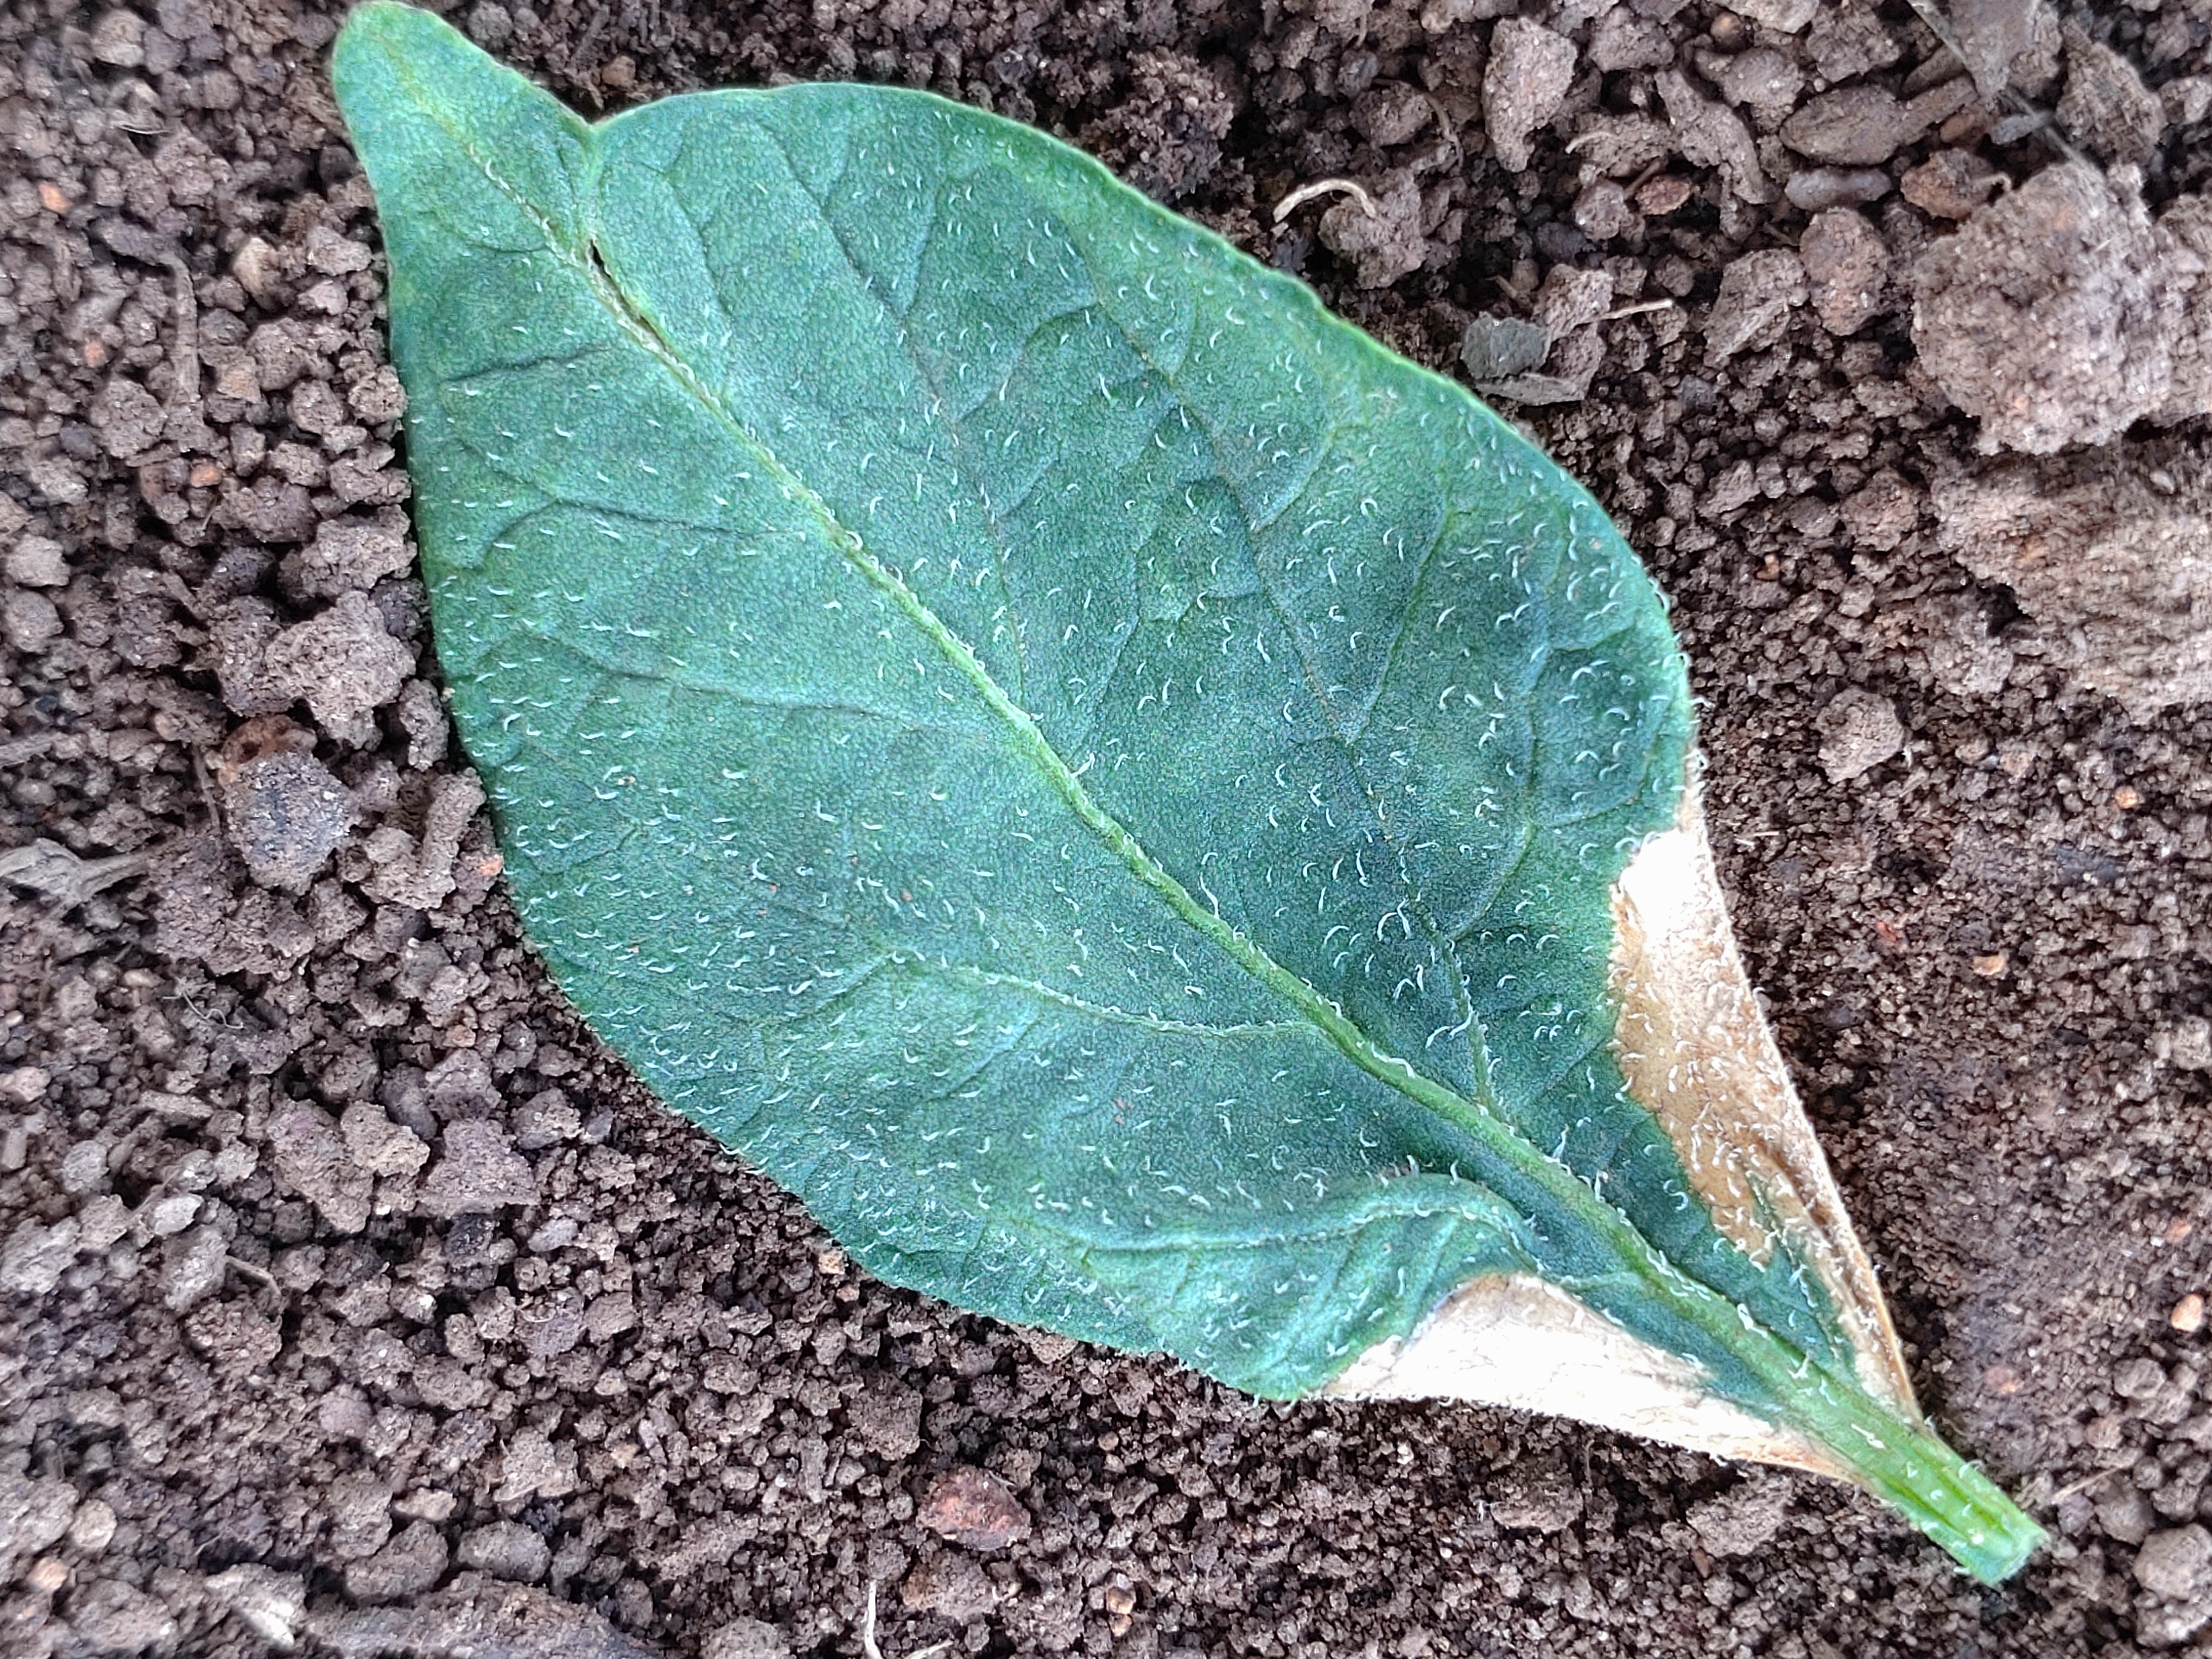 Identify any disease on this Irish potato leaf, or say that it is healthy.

early blight
